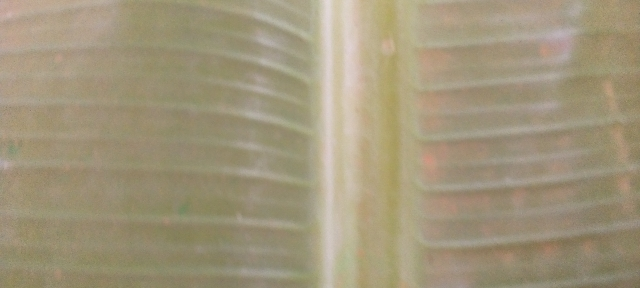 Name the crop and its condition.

banana, healthy
